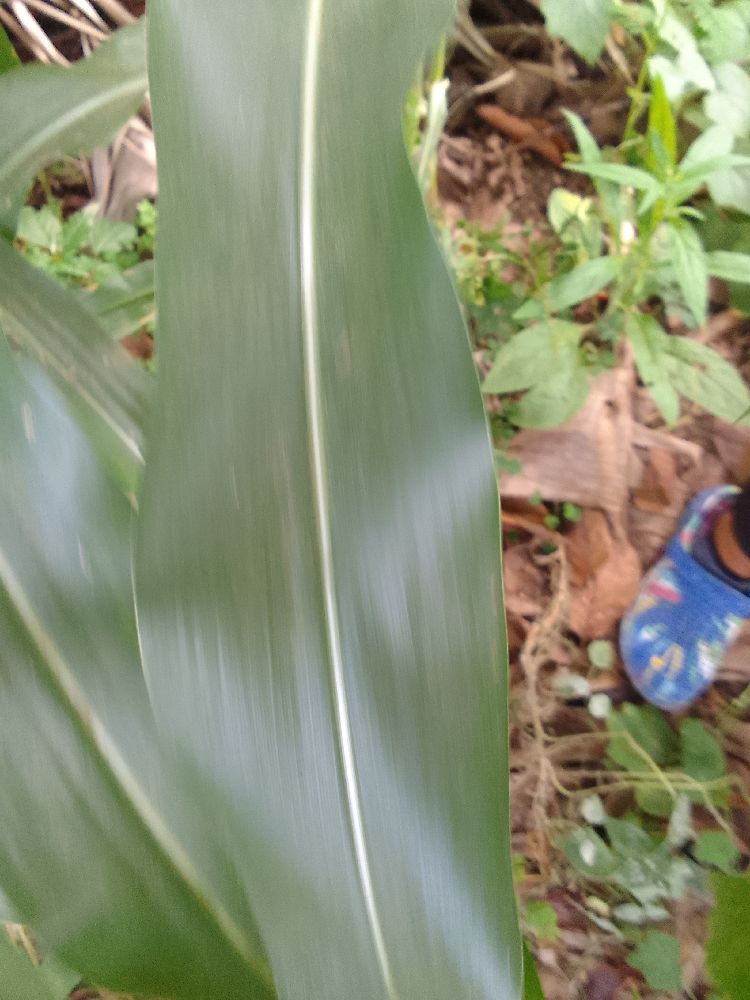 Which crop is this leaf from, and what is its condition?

maize, healthy
